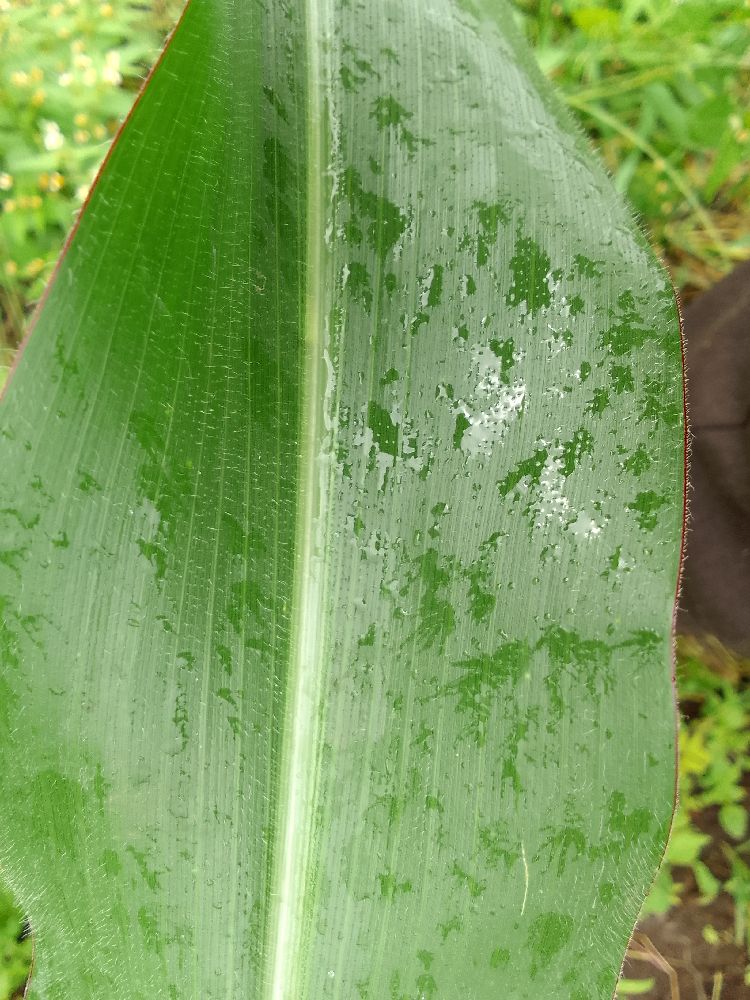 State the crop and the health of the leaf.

maize, healthy
